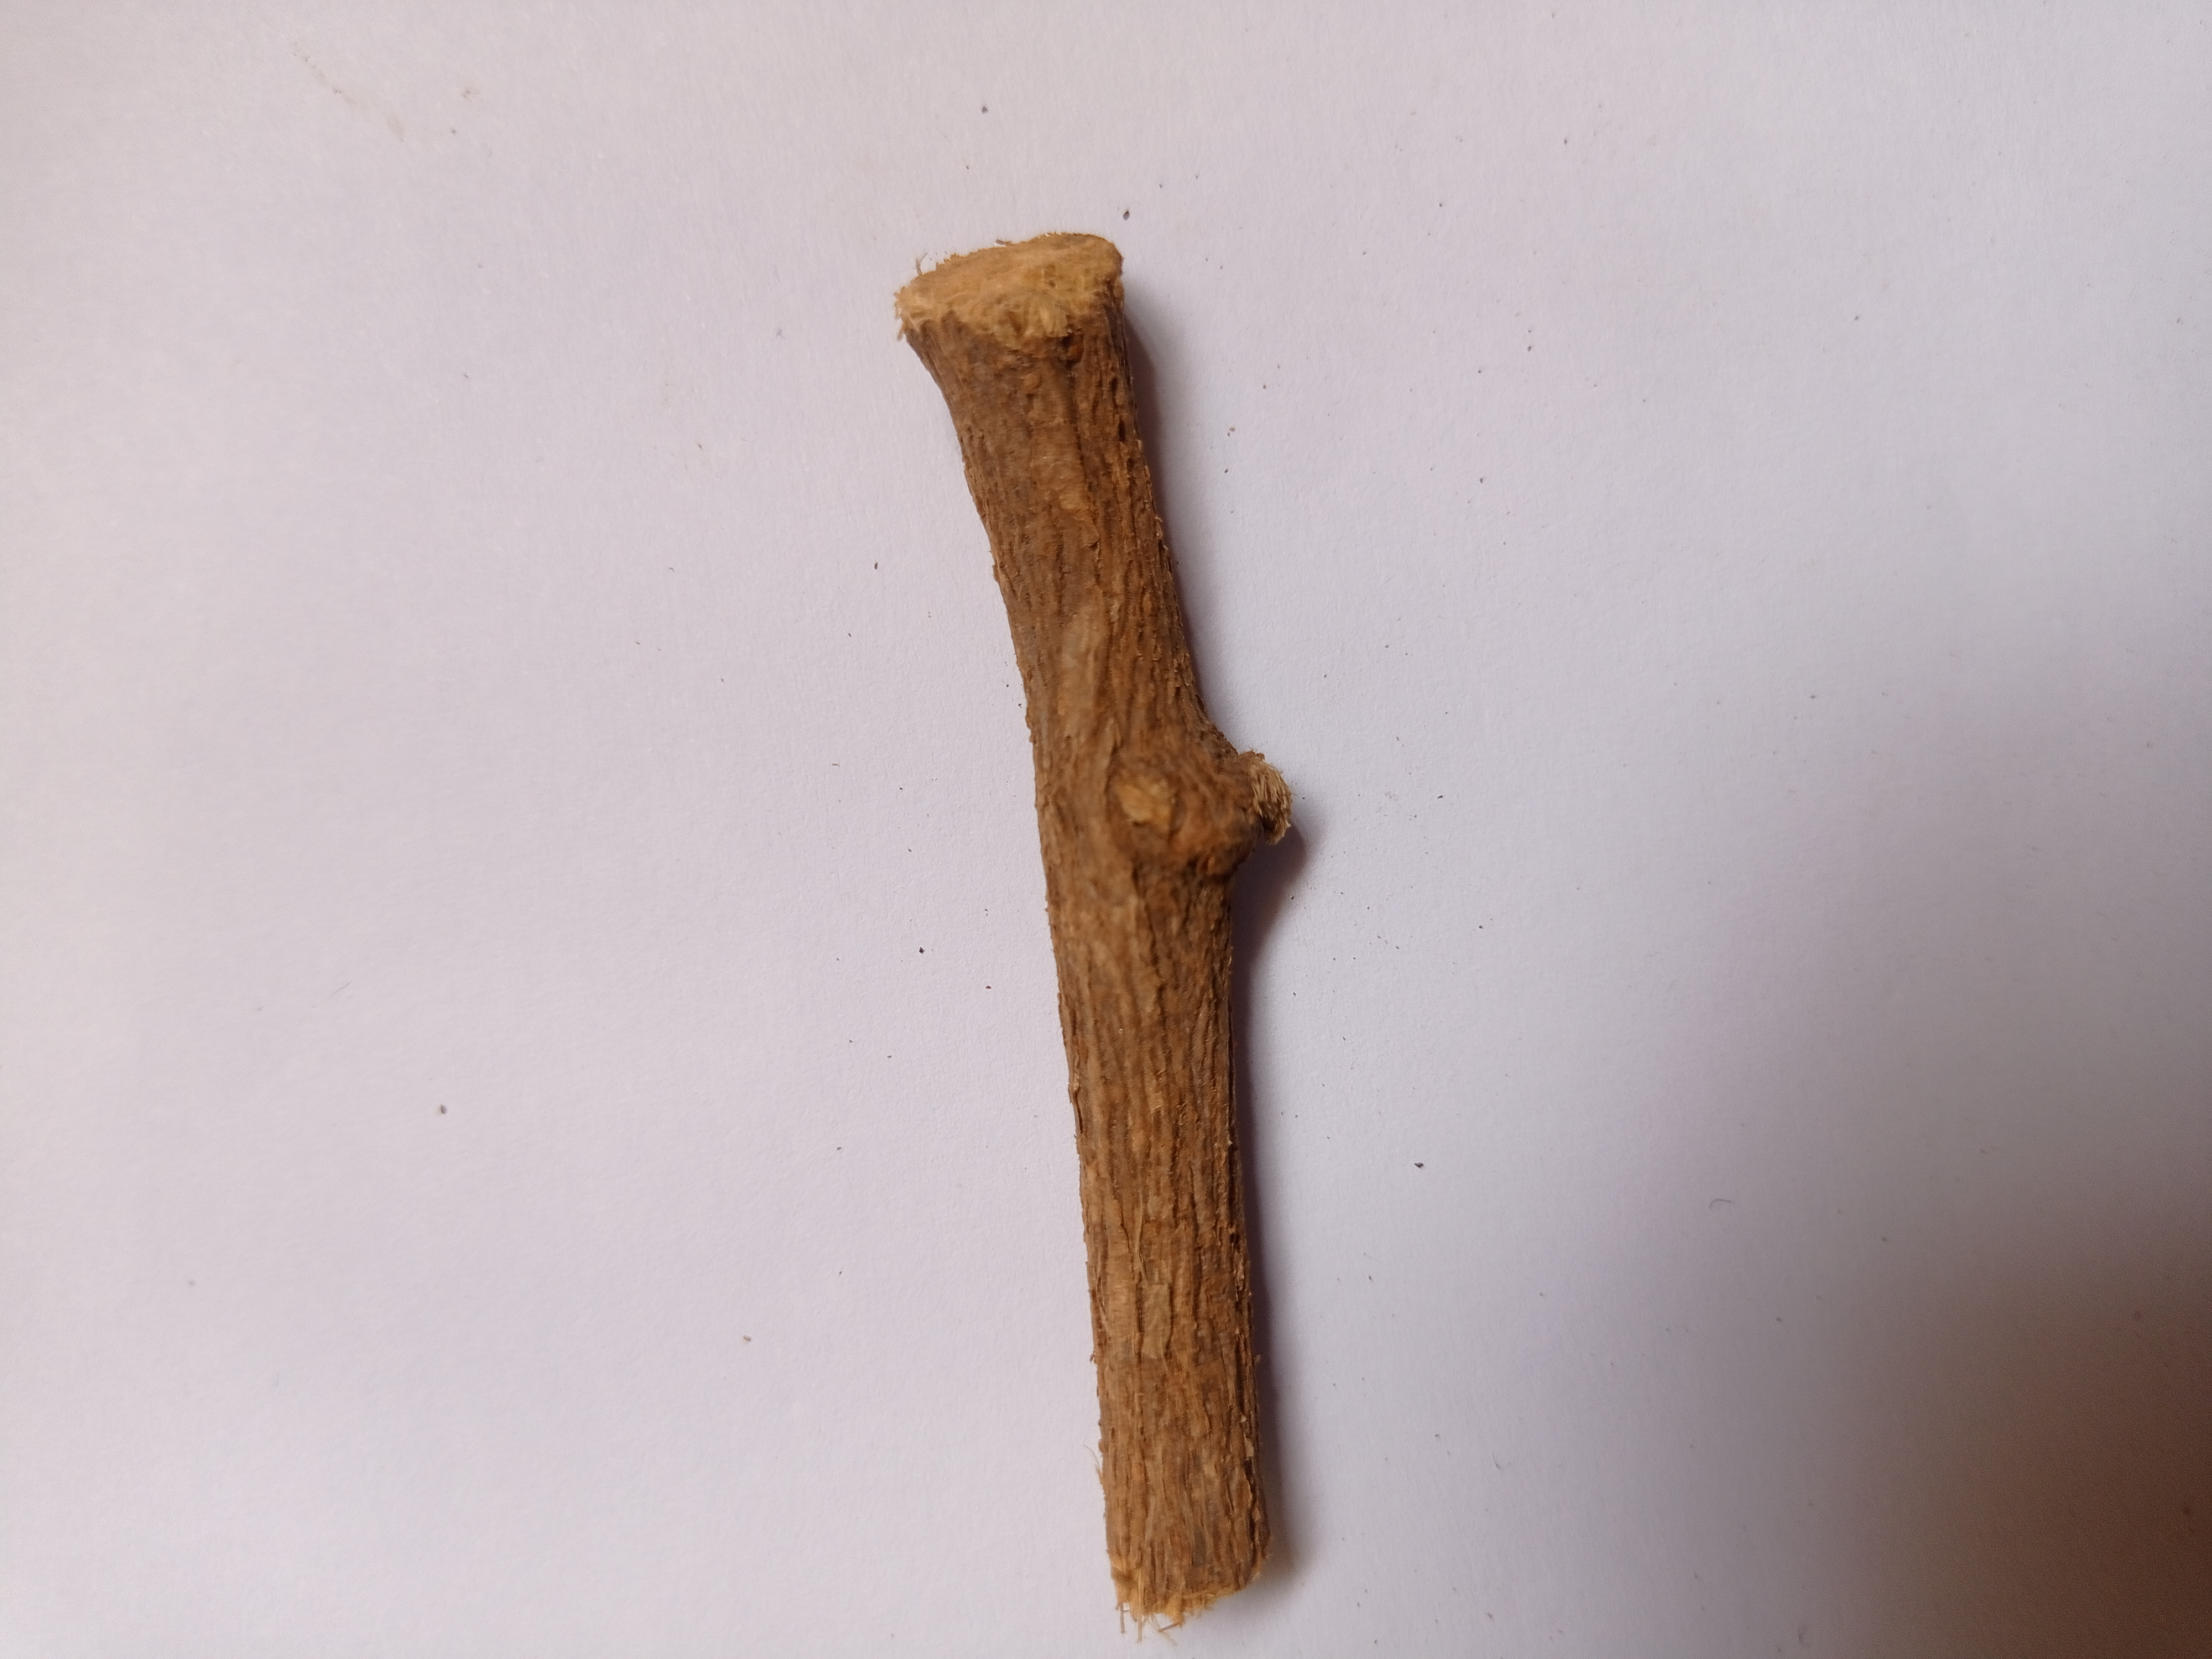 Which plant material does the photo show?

jesthamadh
